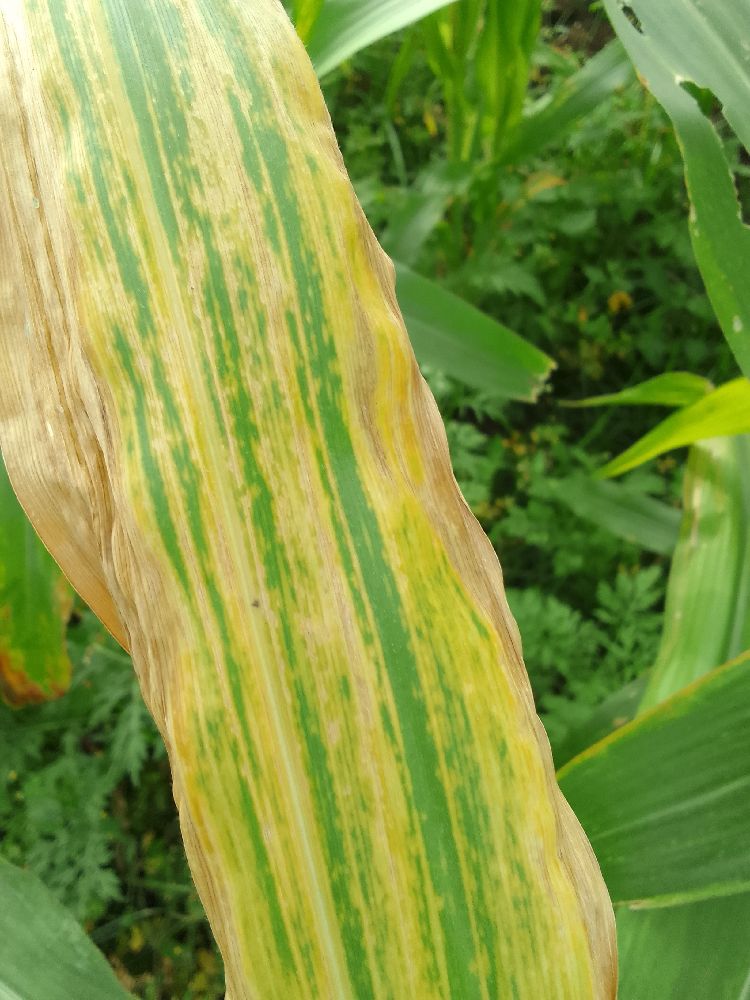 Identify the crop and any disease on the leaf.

maize, maize lethal necrosis
